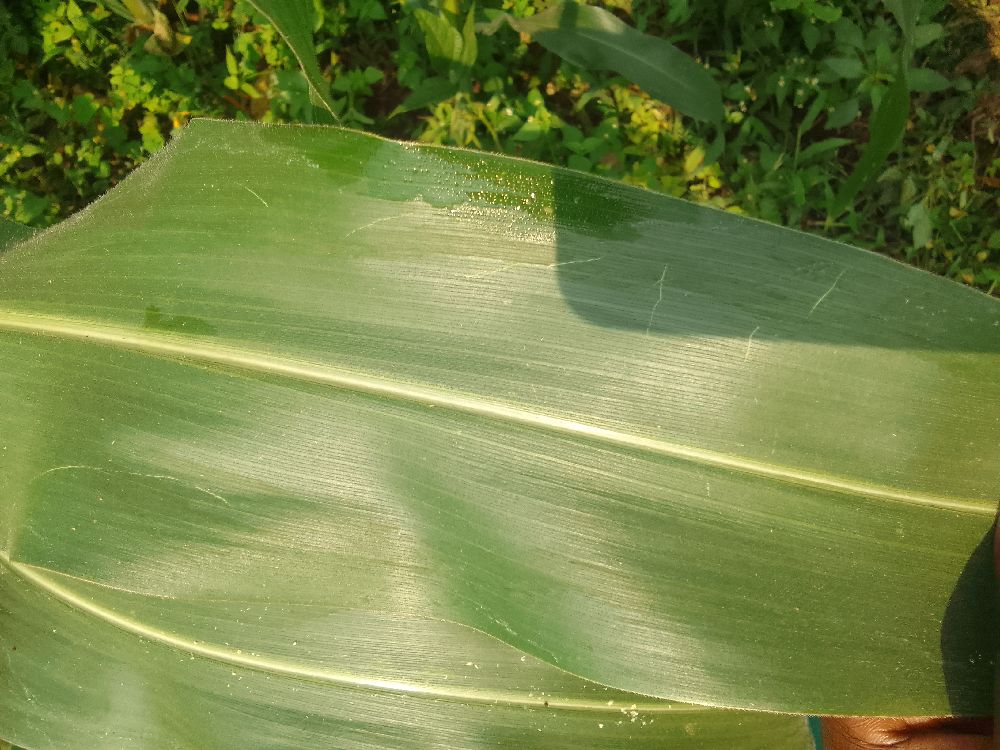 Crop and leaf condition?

maize, healthy
